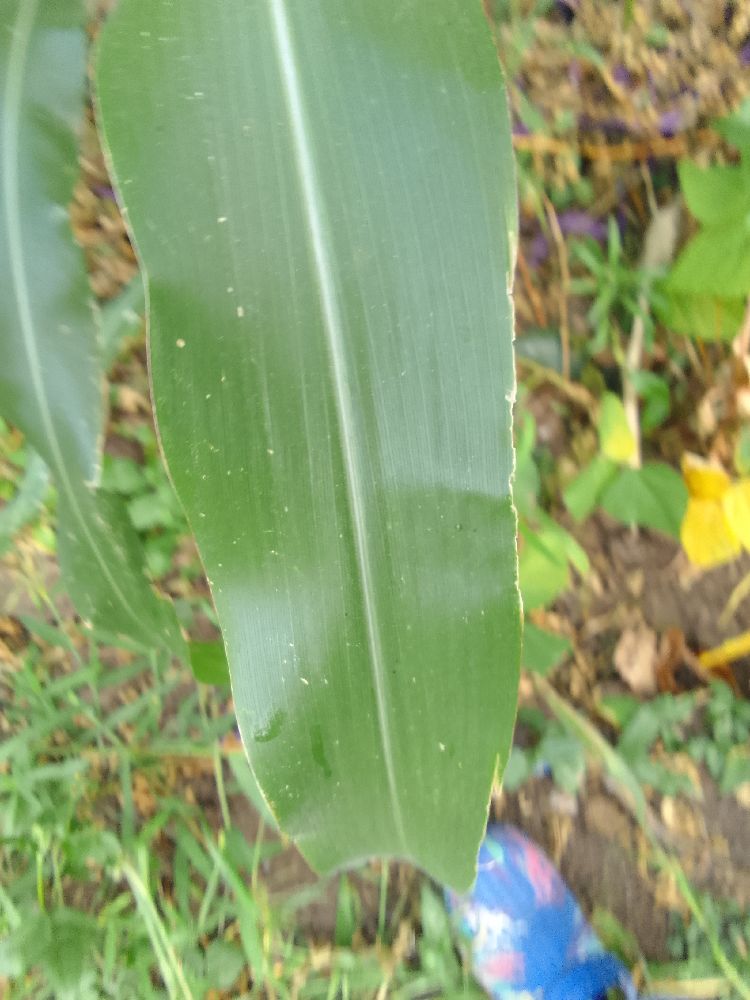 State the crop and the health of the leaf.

maize, healthy
